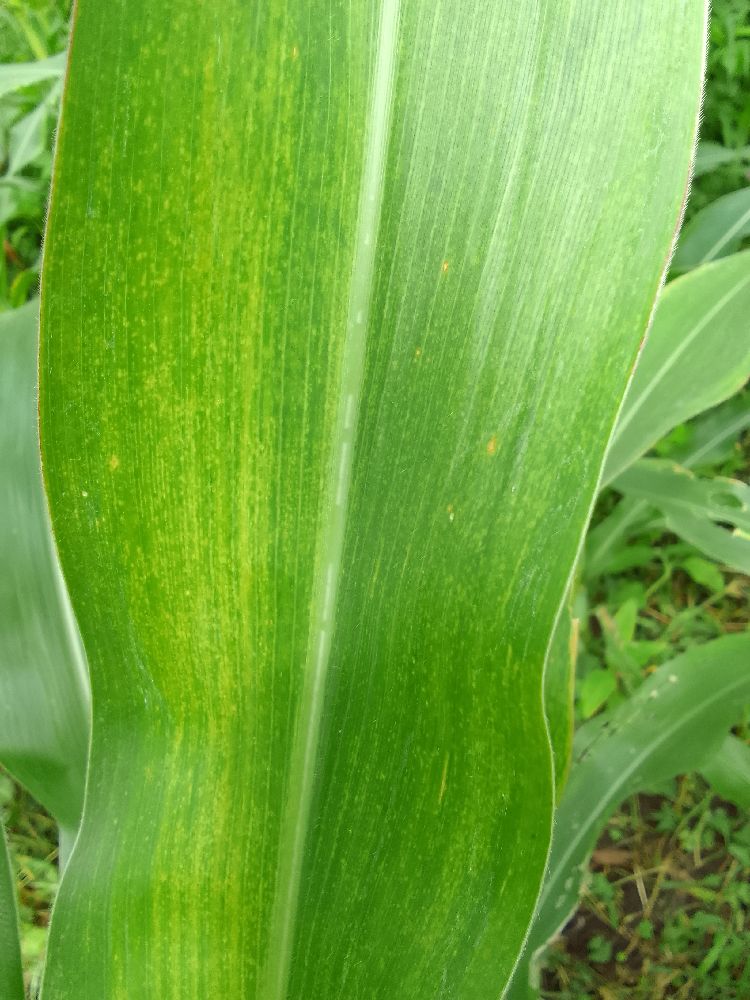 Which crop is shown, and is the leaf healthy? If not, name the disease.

maize, maize lethal necrosis
